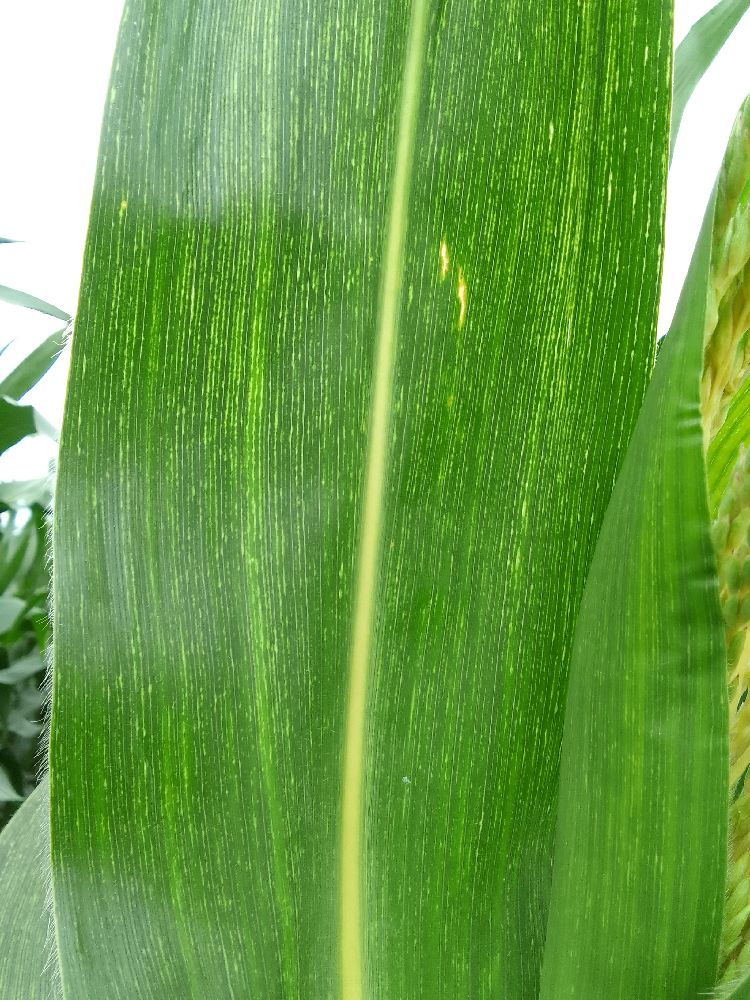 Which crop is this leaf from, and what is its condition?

maize, maize streak virus
